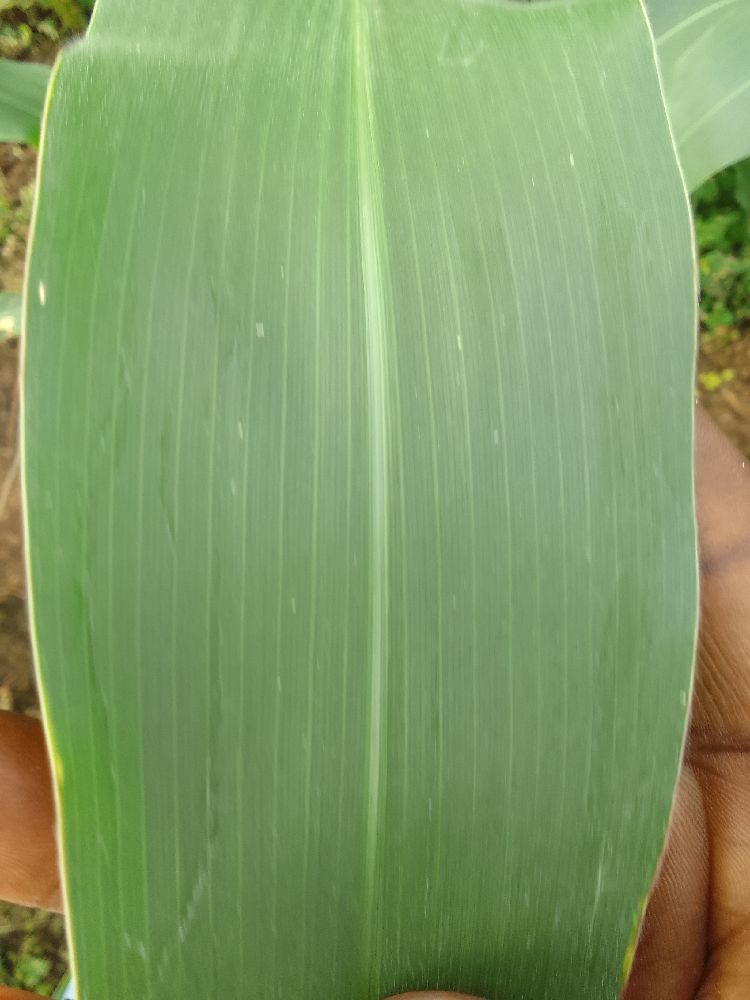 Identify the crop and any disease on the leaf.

maize, healthy
